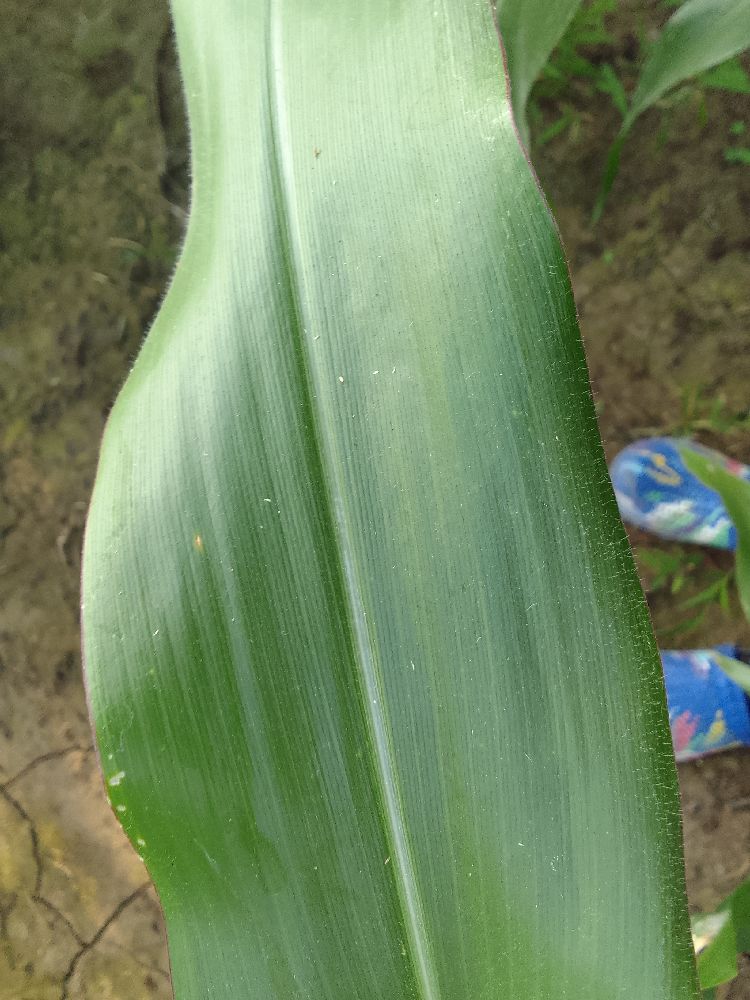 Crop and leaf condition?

maize, healthy
